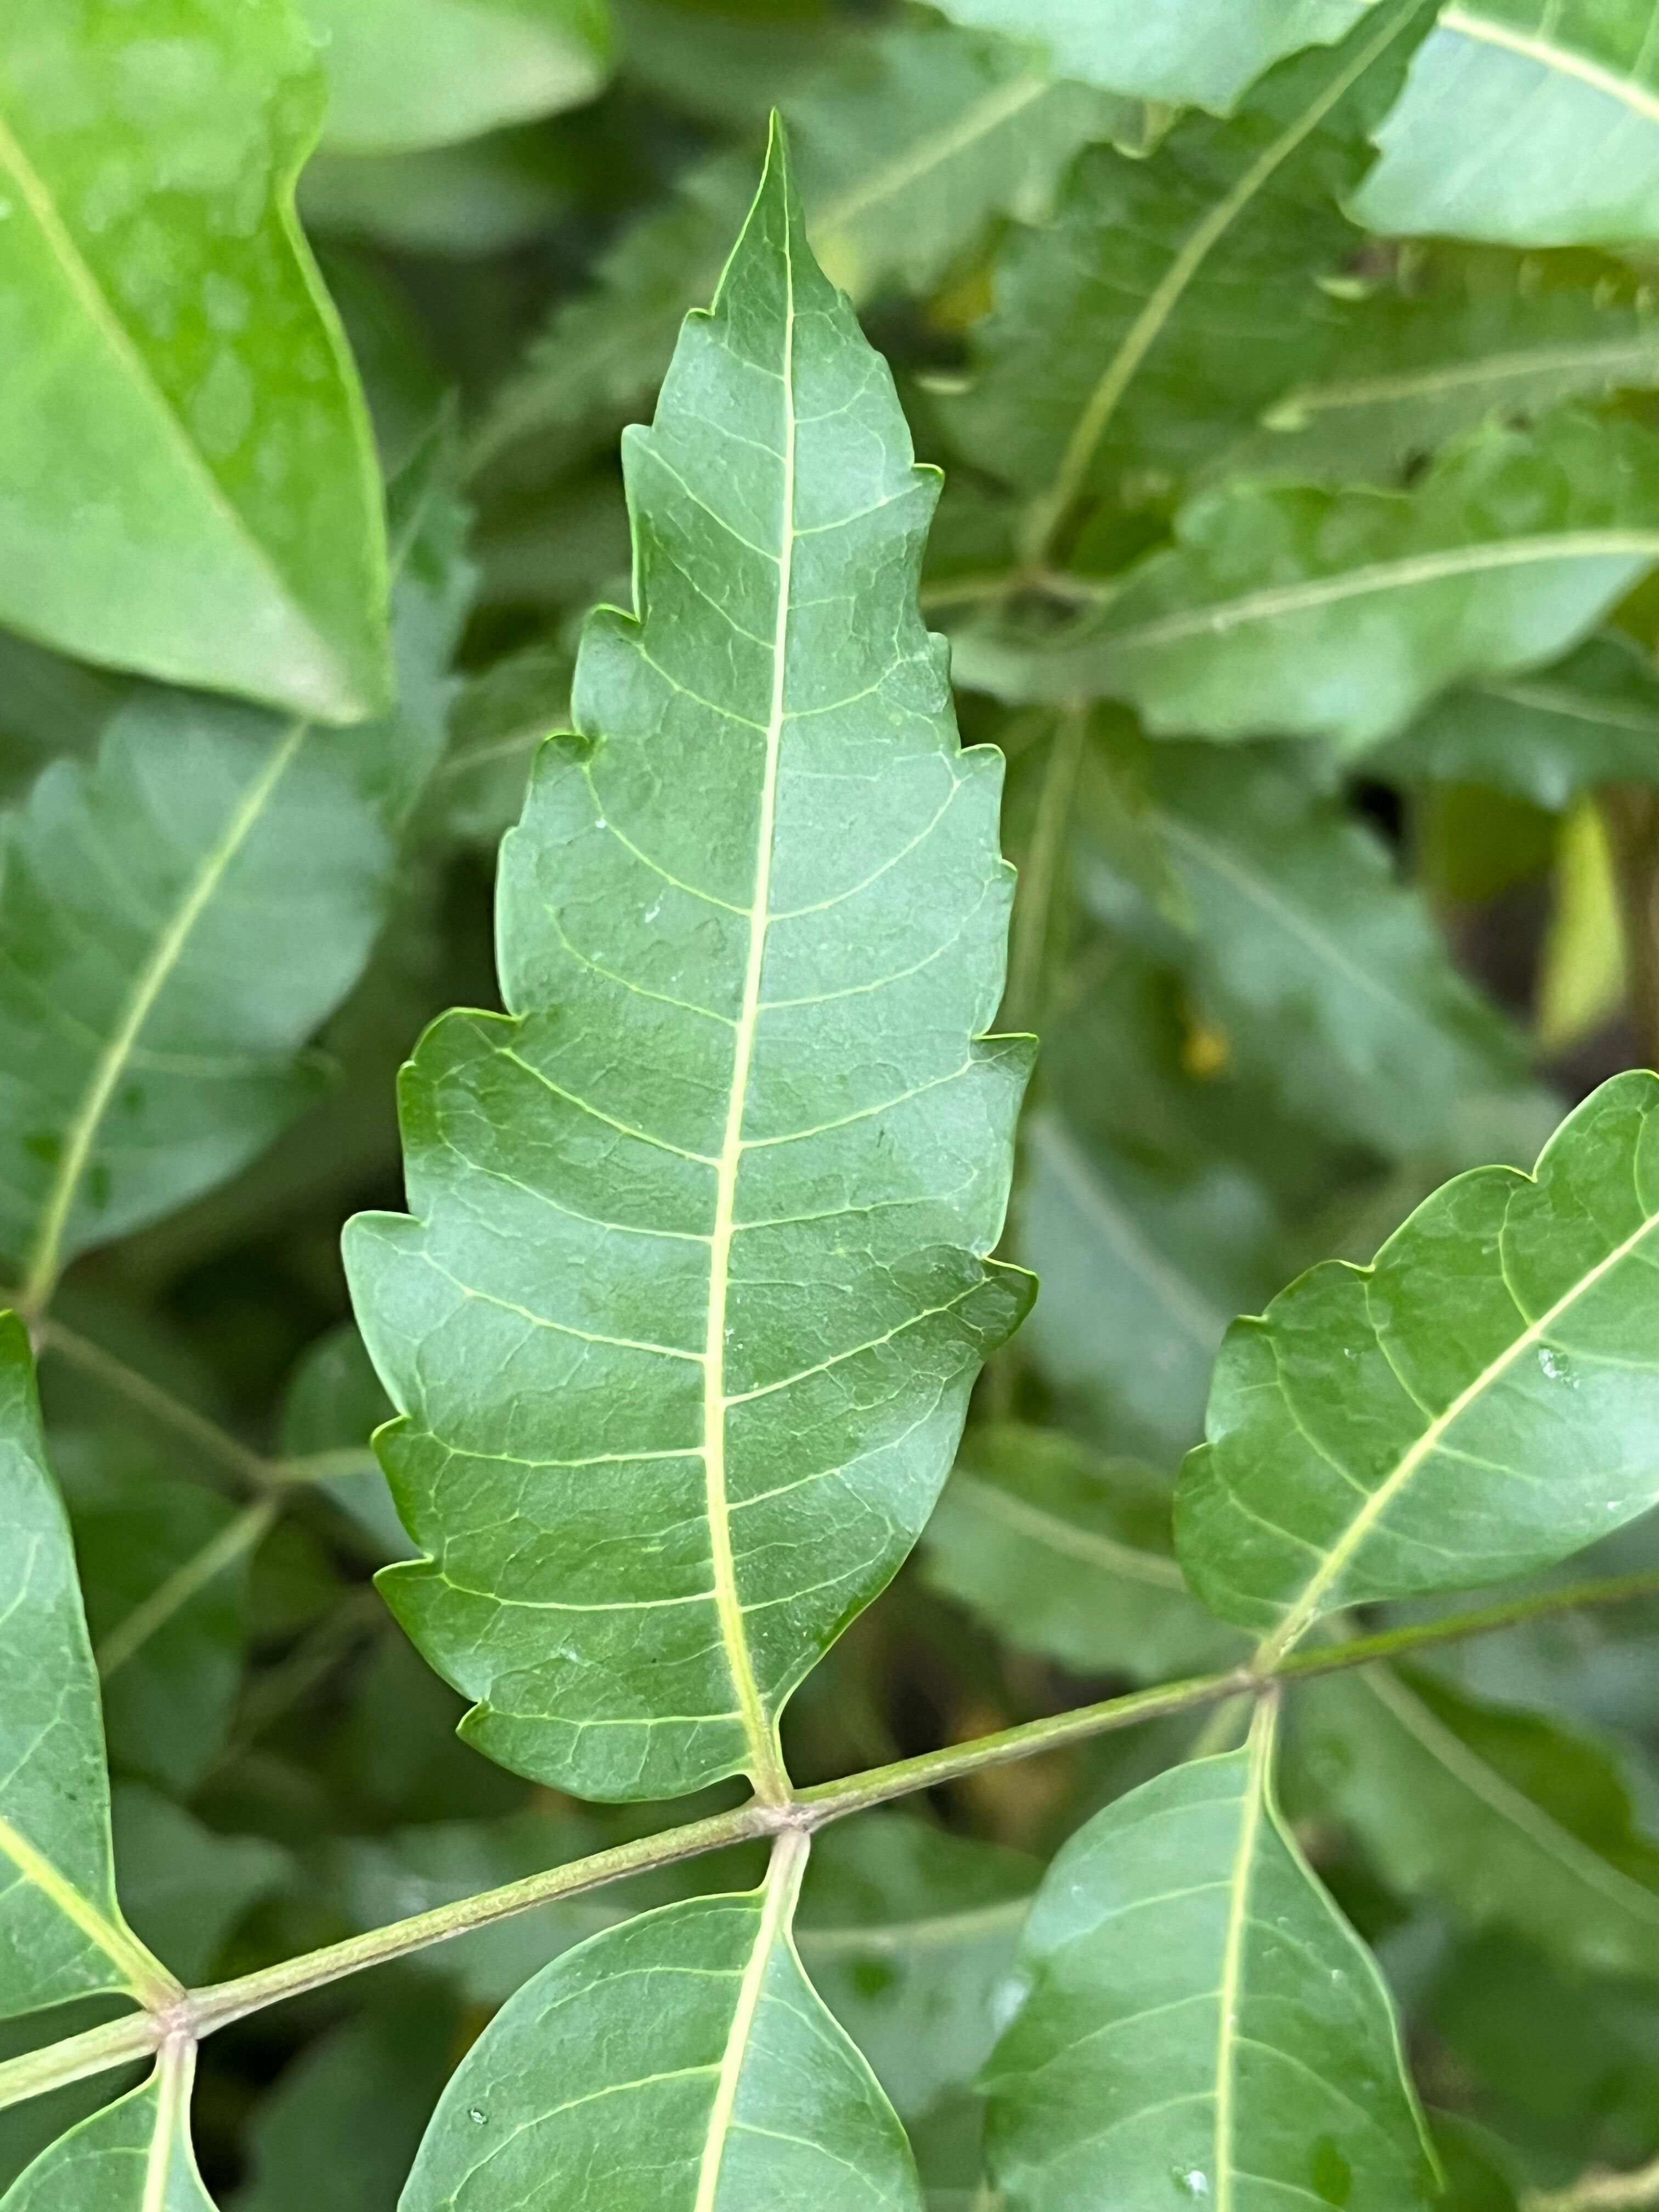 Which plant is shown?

neem
